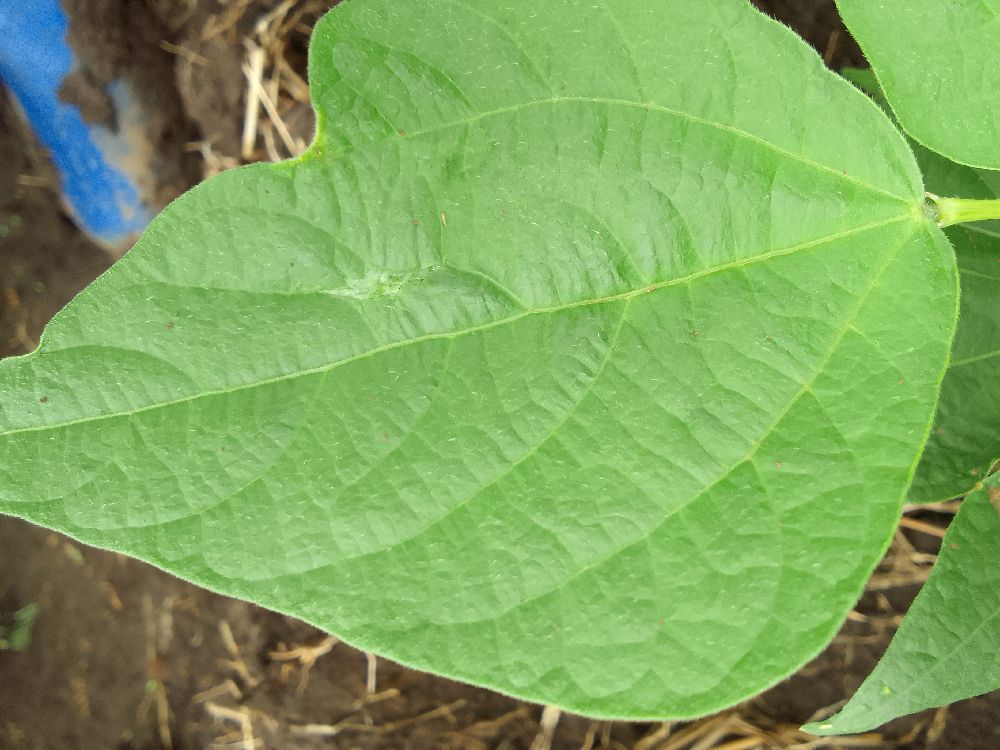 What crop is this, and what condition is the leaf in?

common bean, healthy
